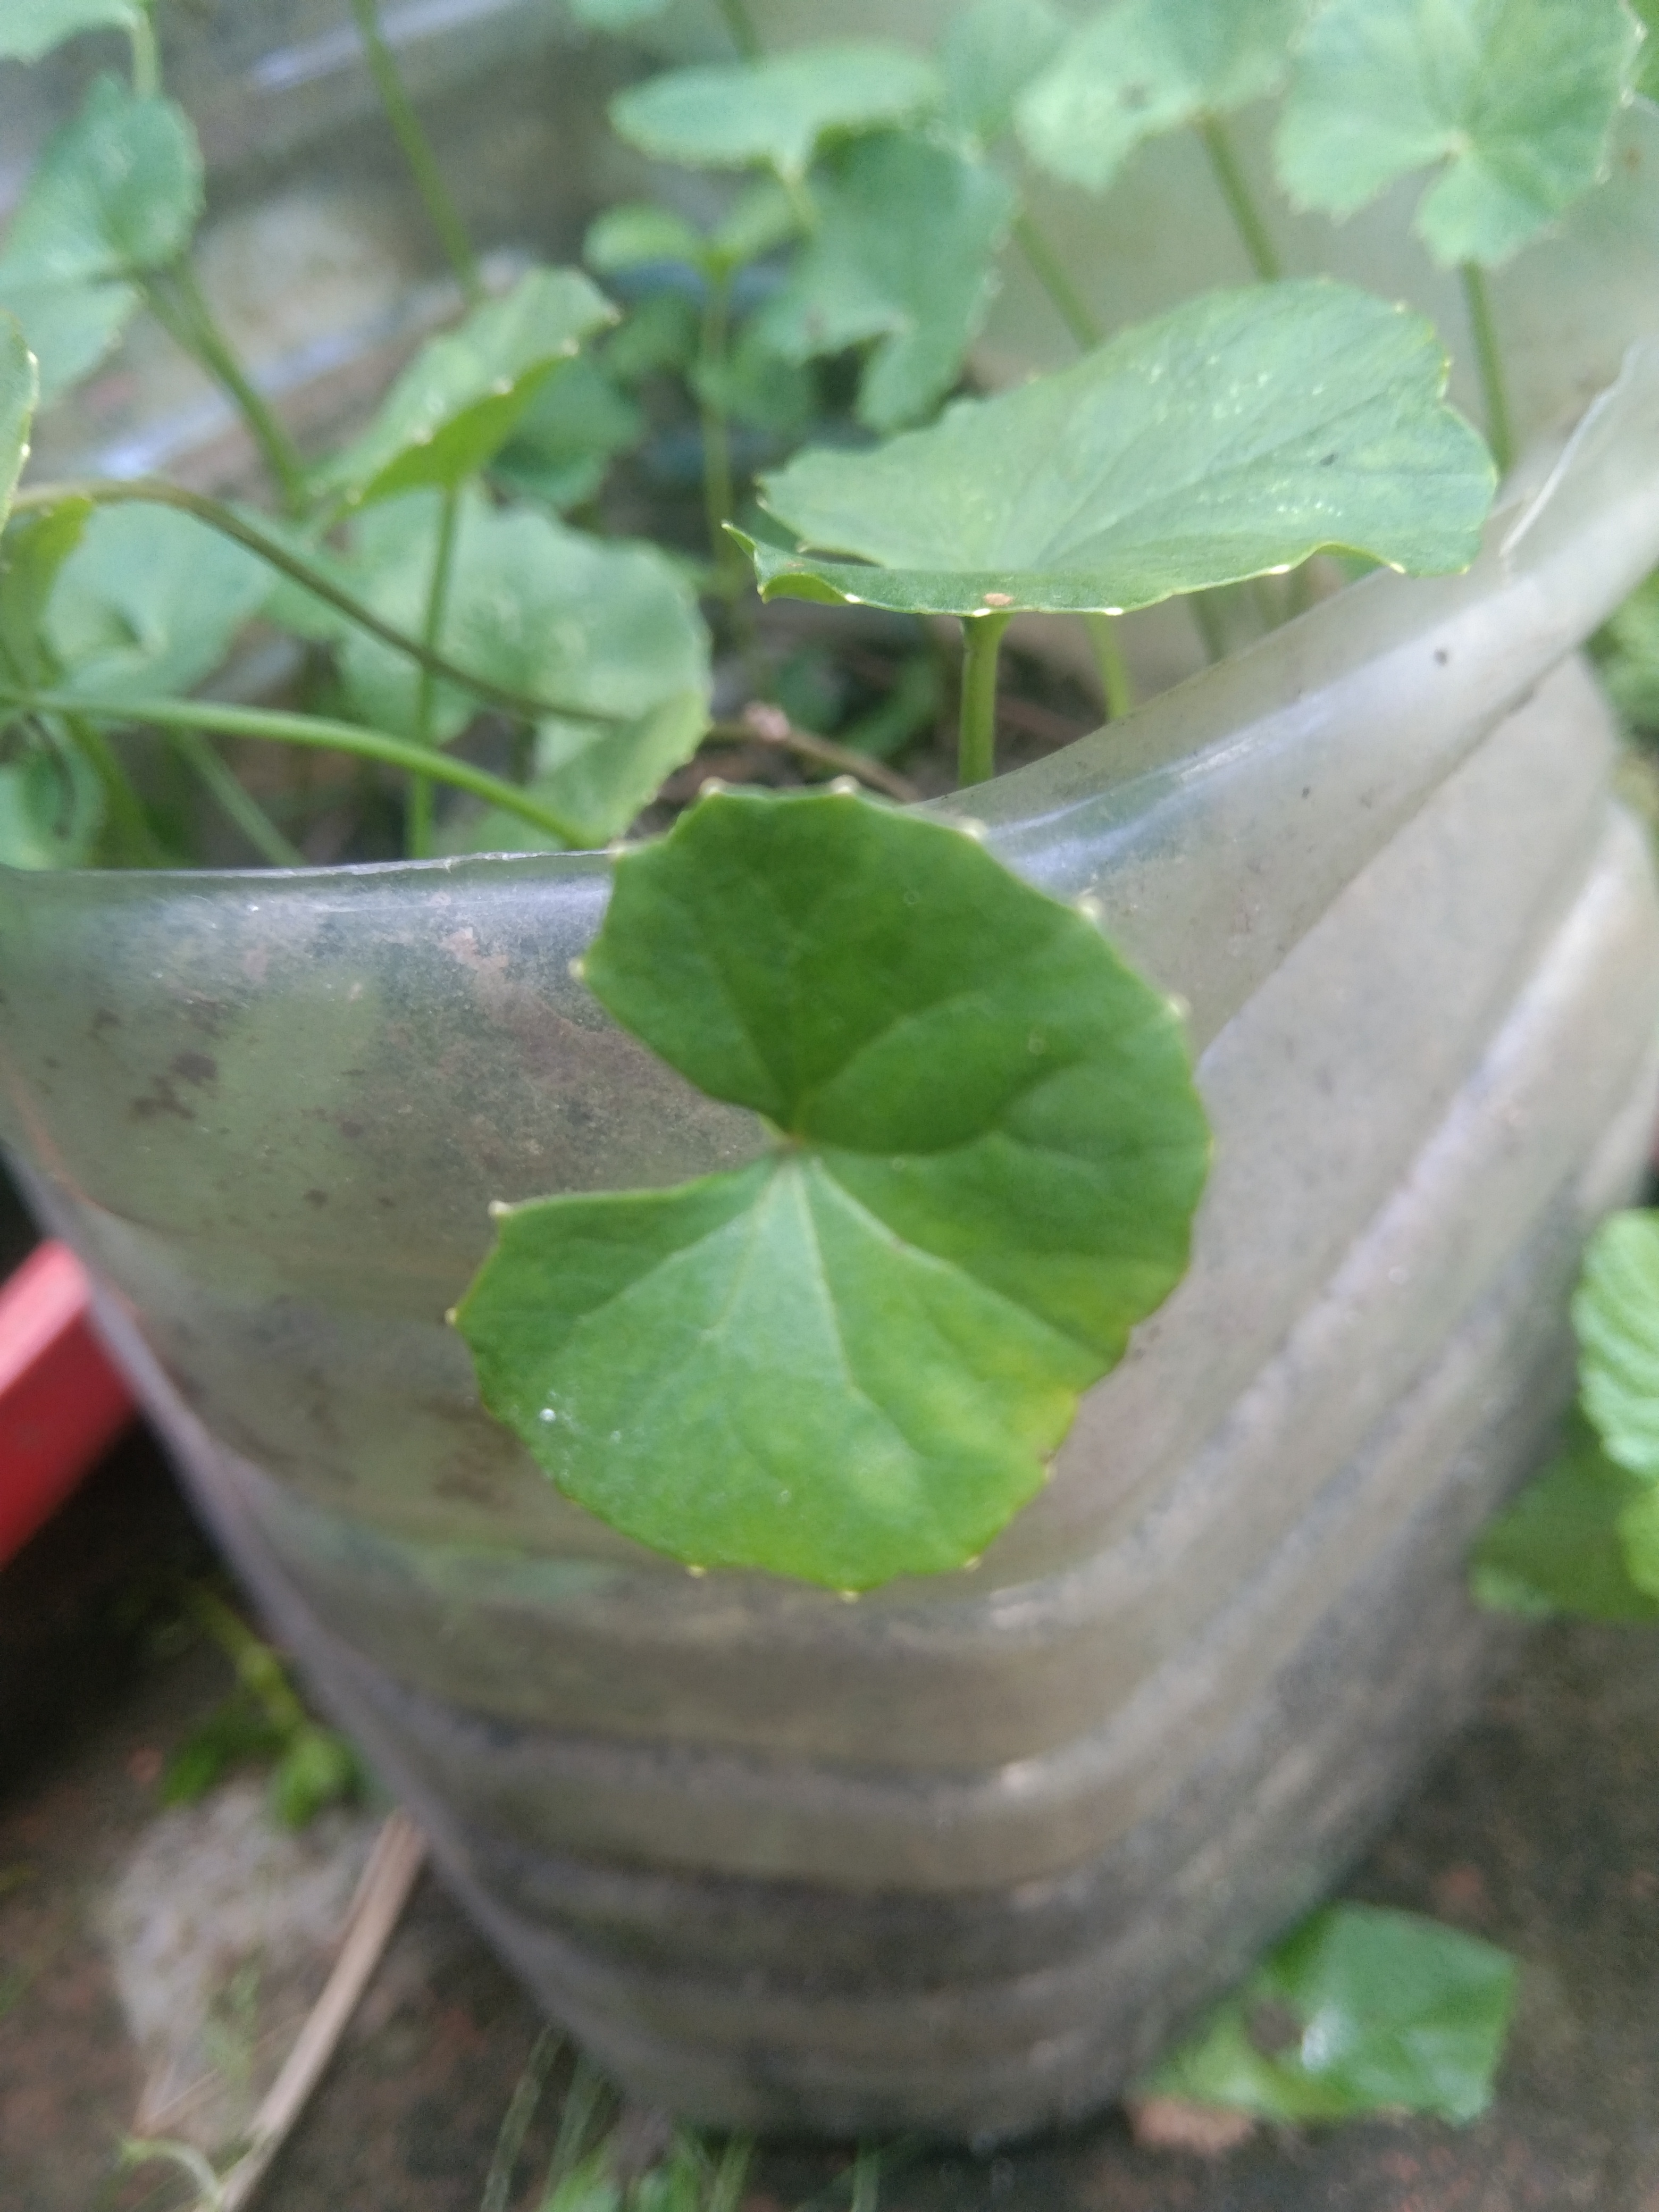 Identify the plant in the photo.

thankuni
